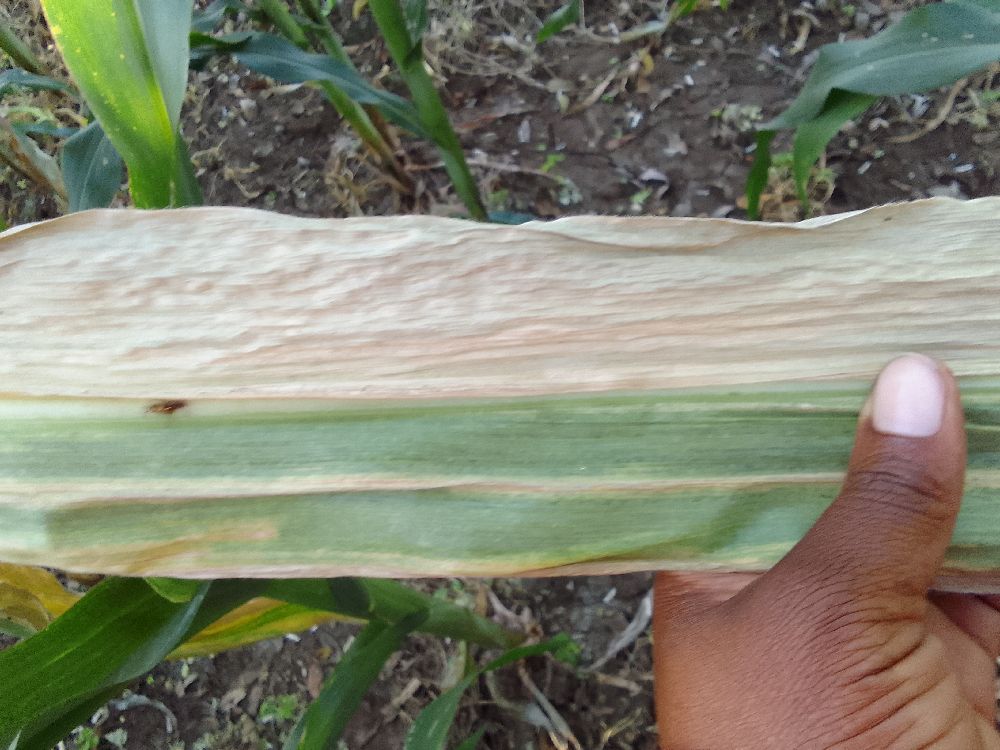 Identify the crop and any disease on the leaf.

maize, maize lethal necrosis
